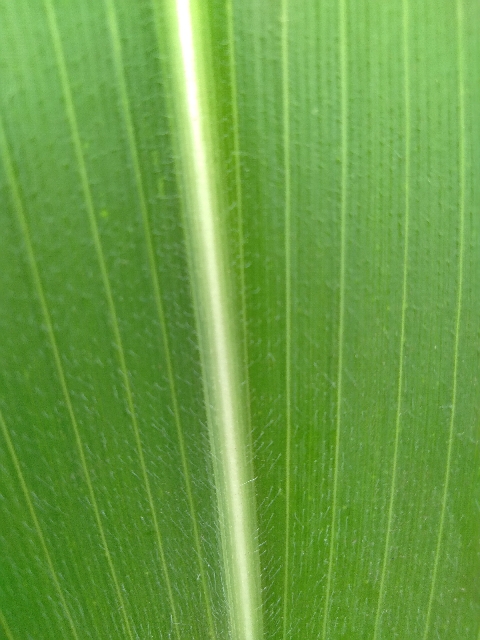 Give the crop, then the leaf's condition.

maize, healthy
